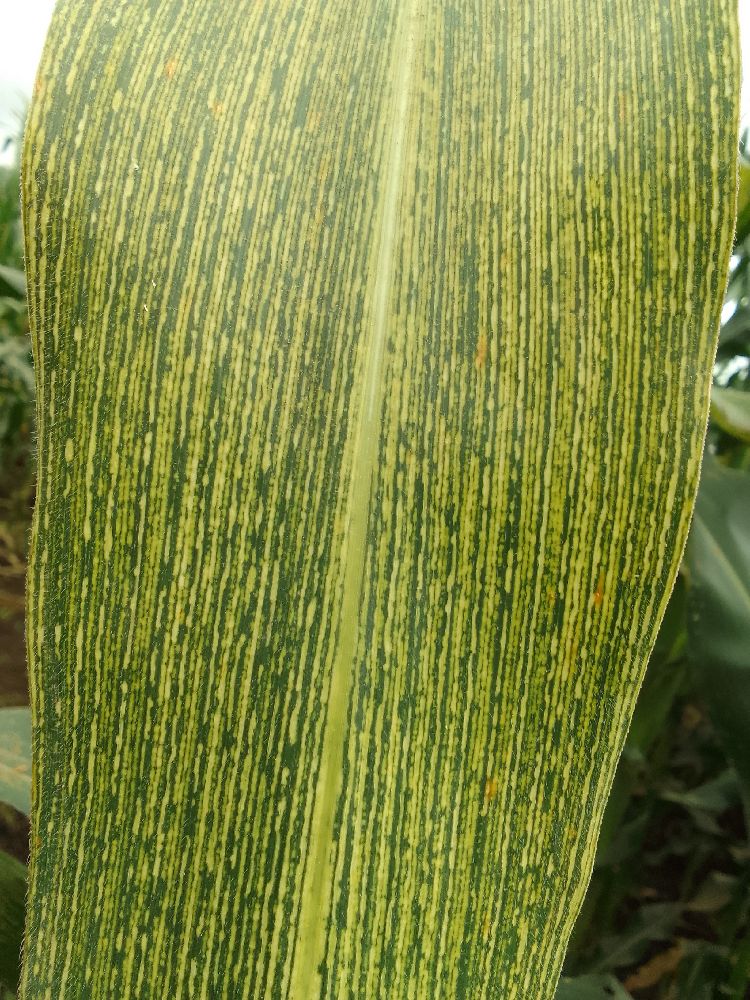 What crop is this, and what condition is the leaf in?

maize, maize streak virus
